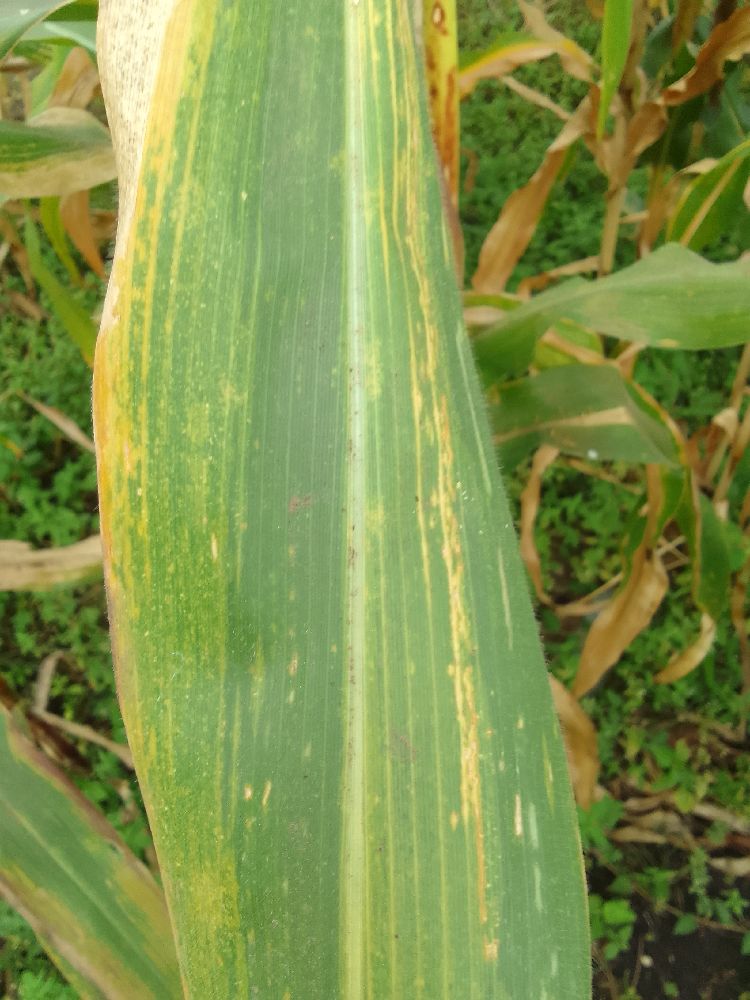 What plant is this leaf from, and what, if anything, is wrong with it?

maize, maize lethal necrosis
